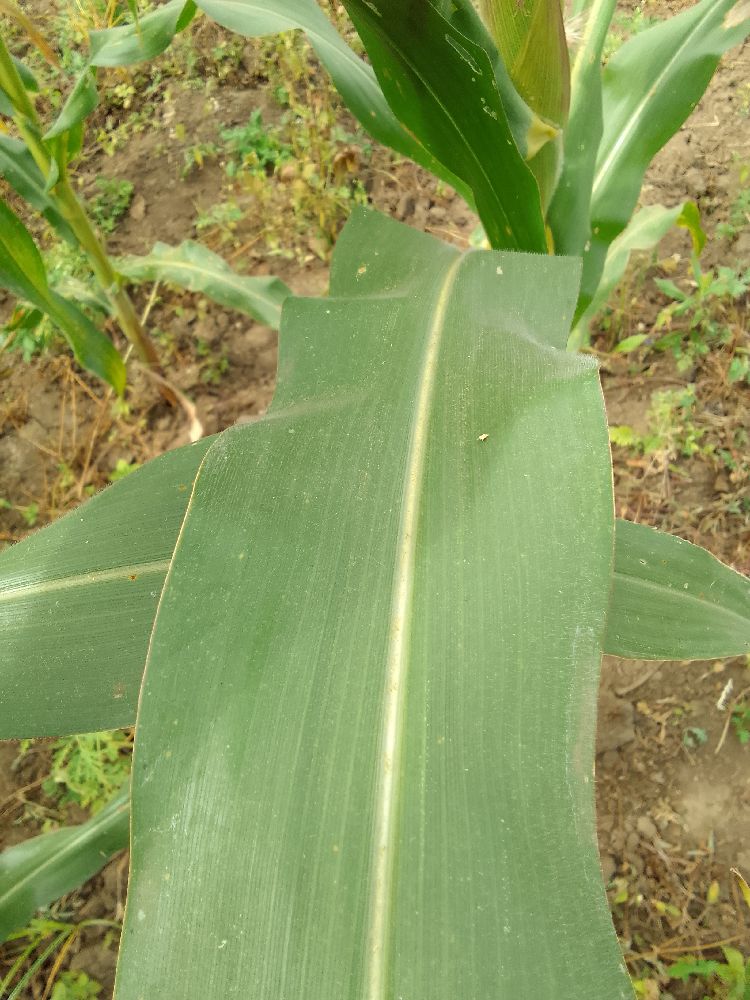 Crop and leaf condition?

maize, healthy
